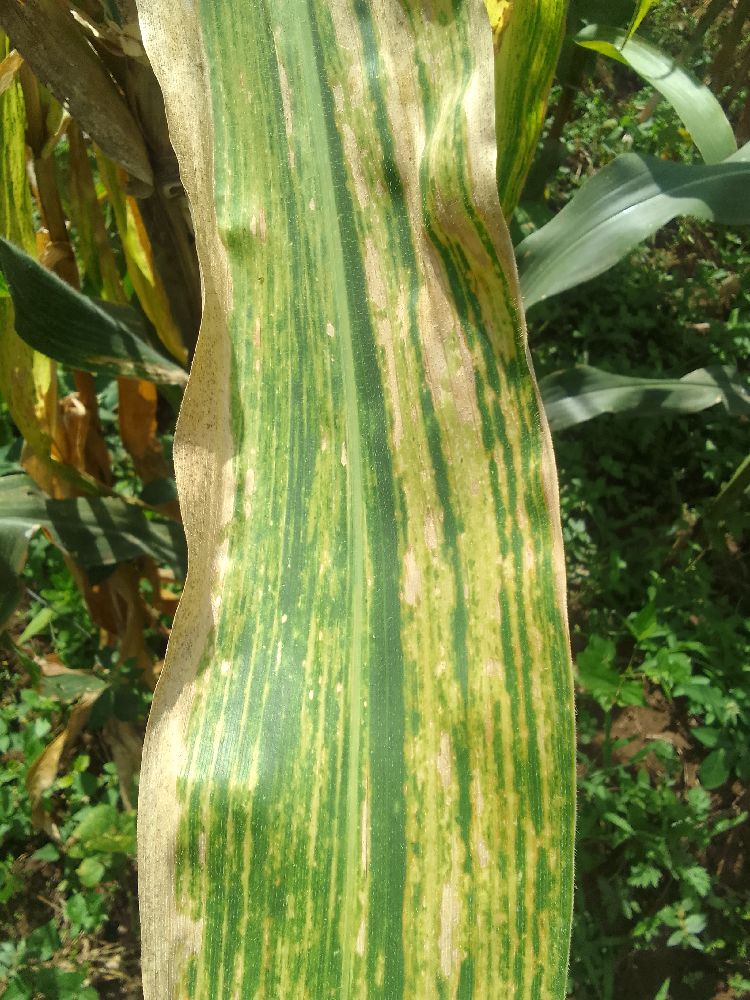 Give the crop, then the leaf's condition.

maize, maize lethal necrosis
